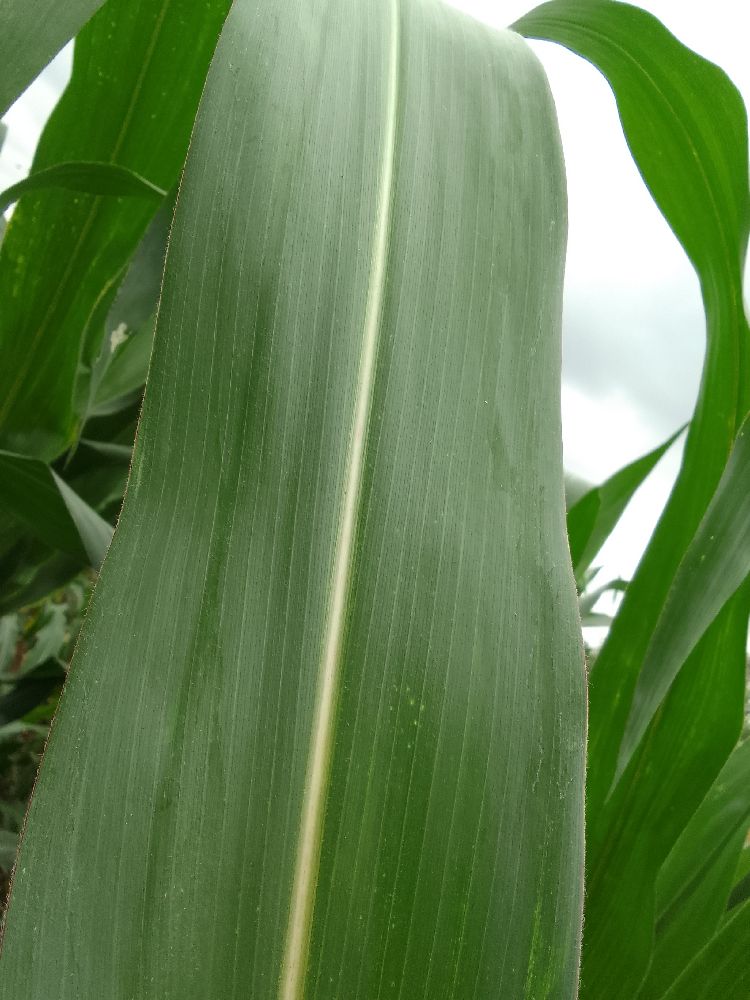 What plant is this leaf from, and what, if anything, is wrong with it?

maize, healthy
